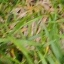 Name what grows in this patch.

grass
